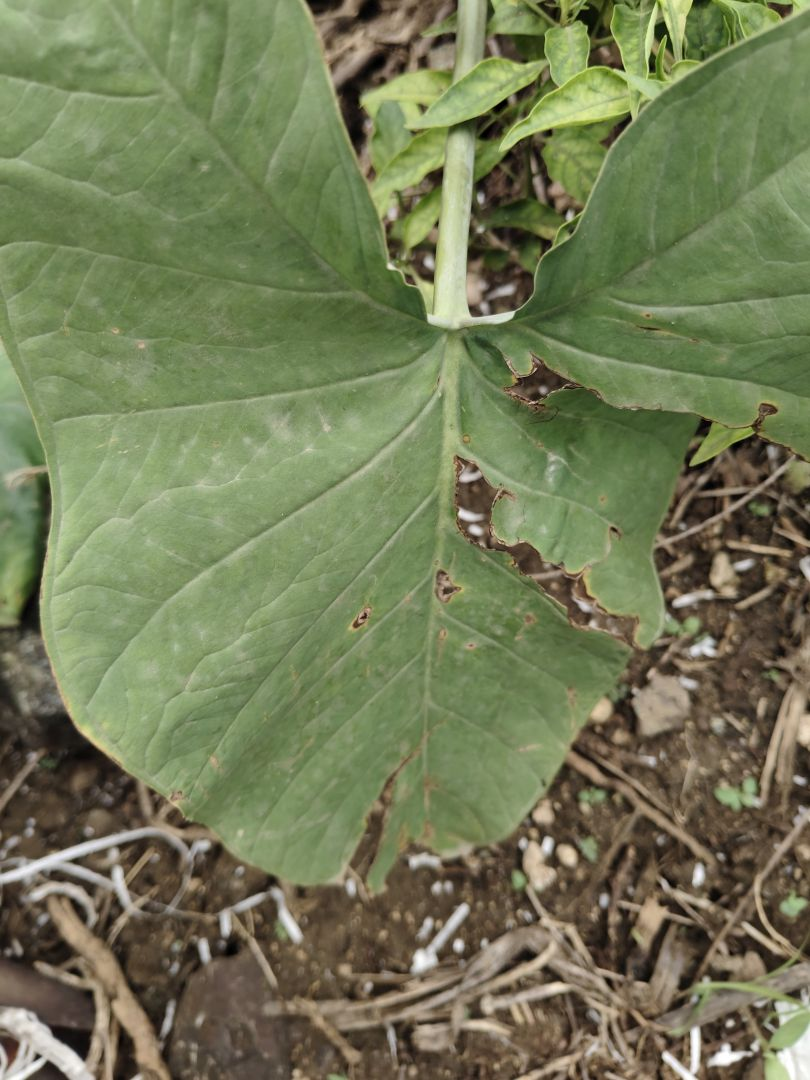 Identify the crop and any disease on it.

taro, leaf blight
